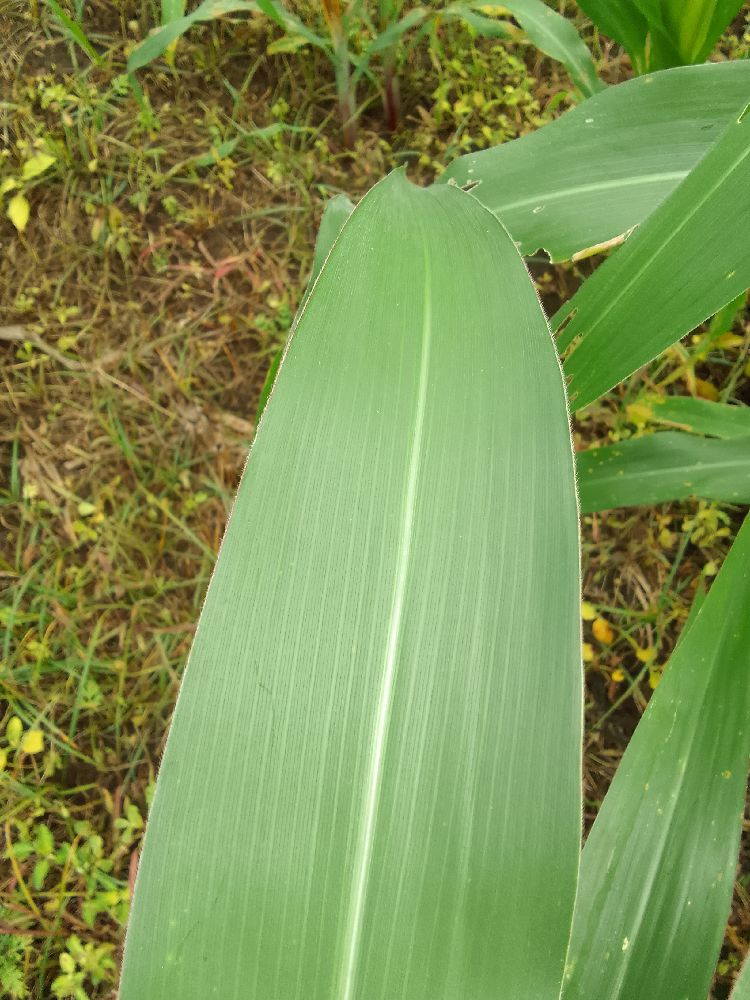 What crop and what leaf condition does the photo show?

maize, healthy
